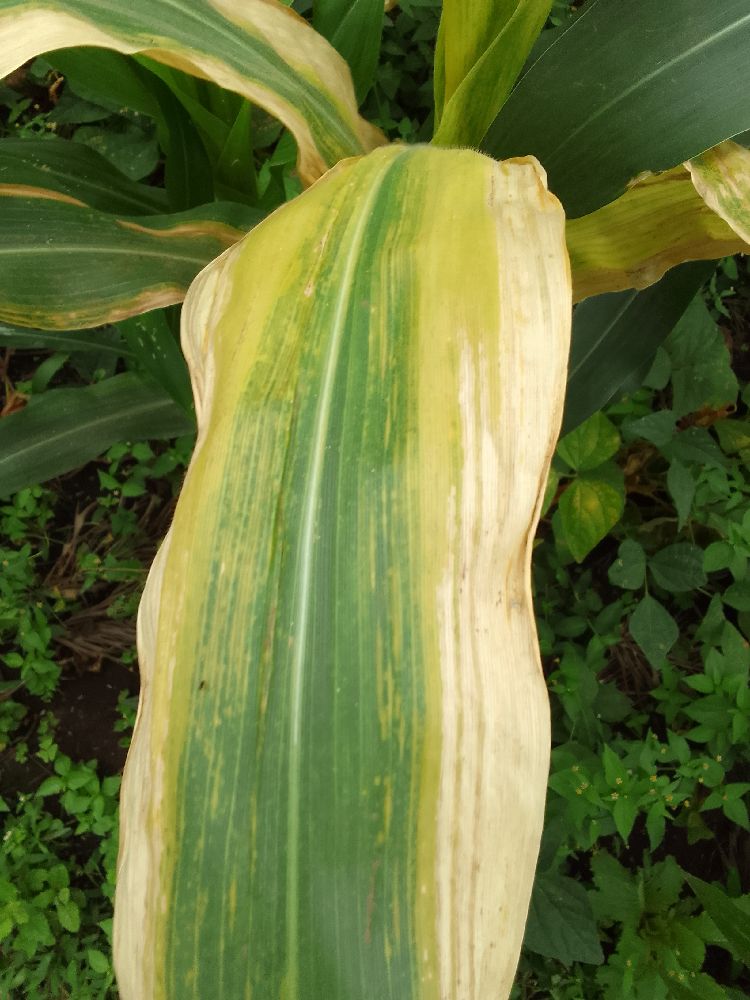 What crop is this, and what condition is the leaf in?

maize, maize lethal necrosis
